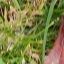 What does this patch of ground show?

grass
